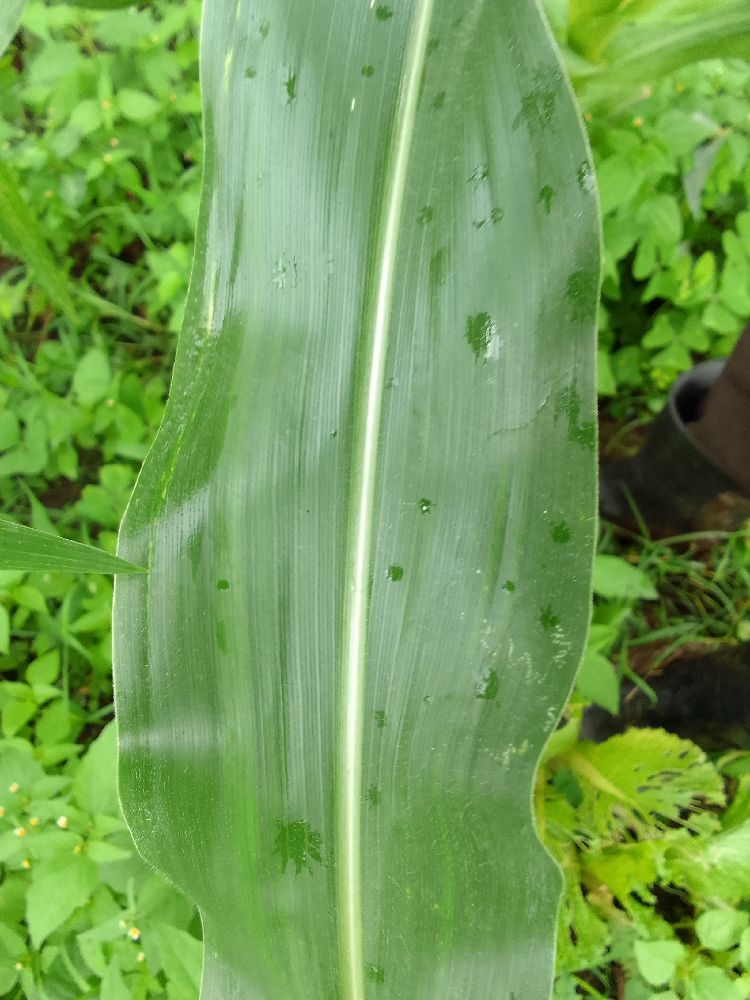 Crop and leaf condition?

maize, healthy
